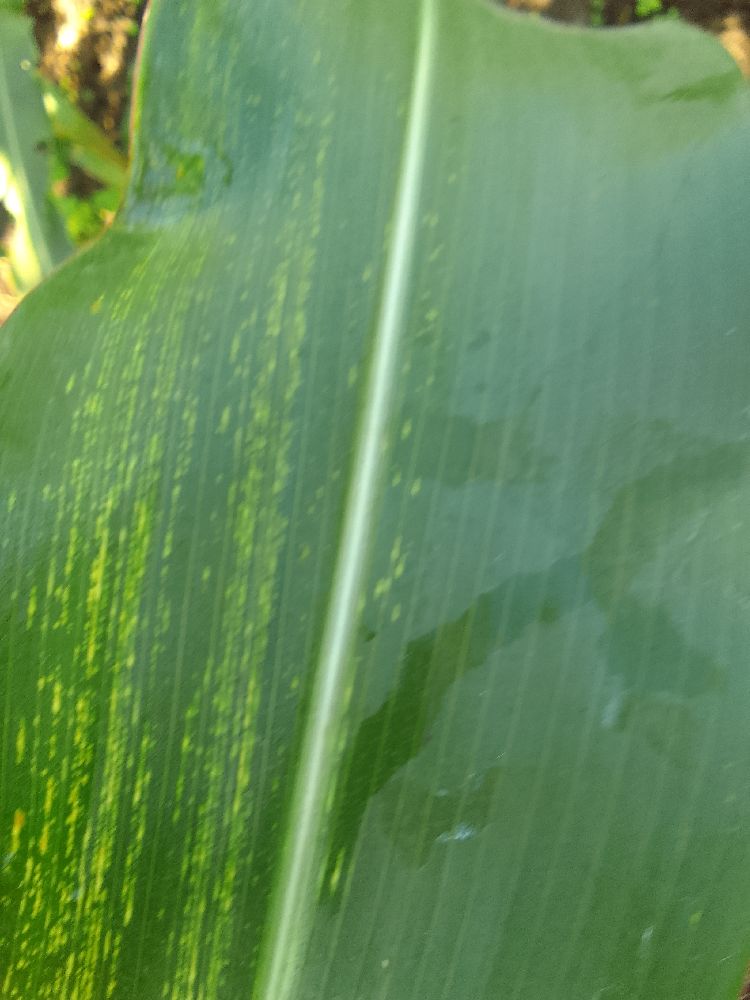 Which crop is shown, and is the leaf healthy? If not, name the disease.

maize, maize streak virus
